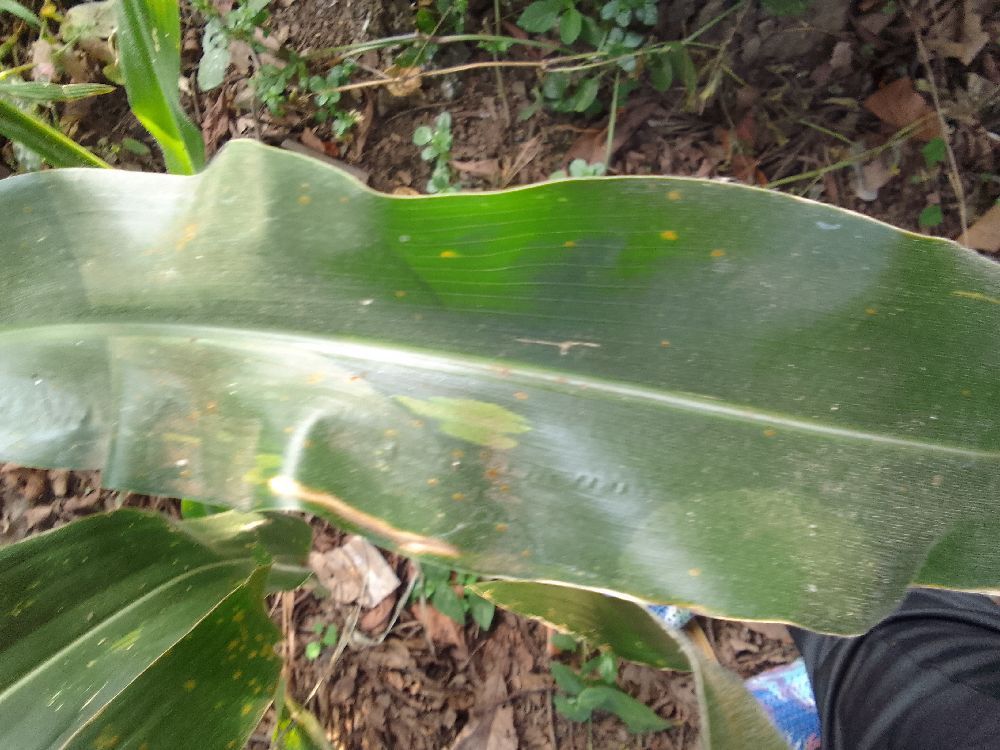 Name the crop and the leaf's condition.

maize, healthy
